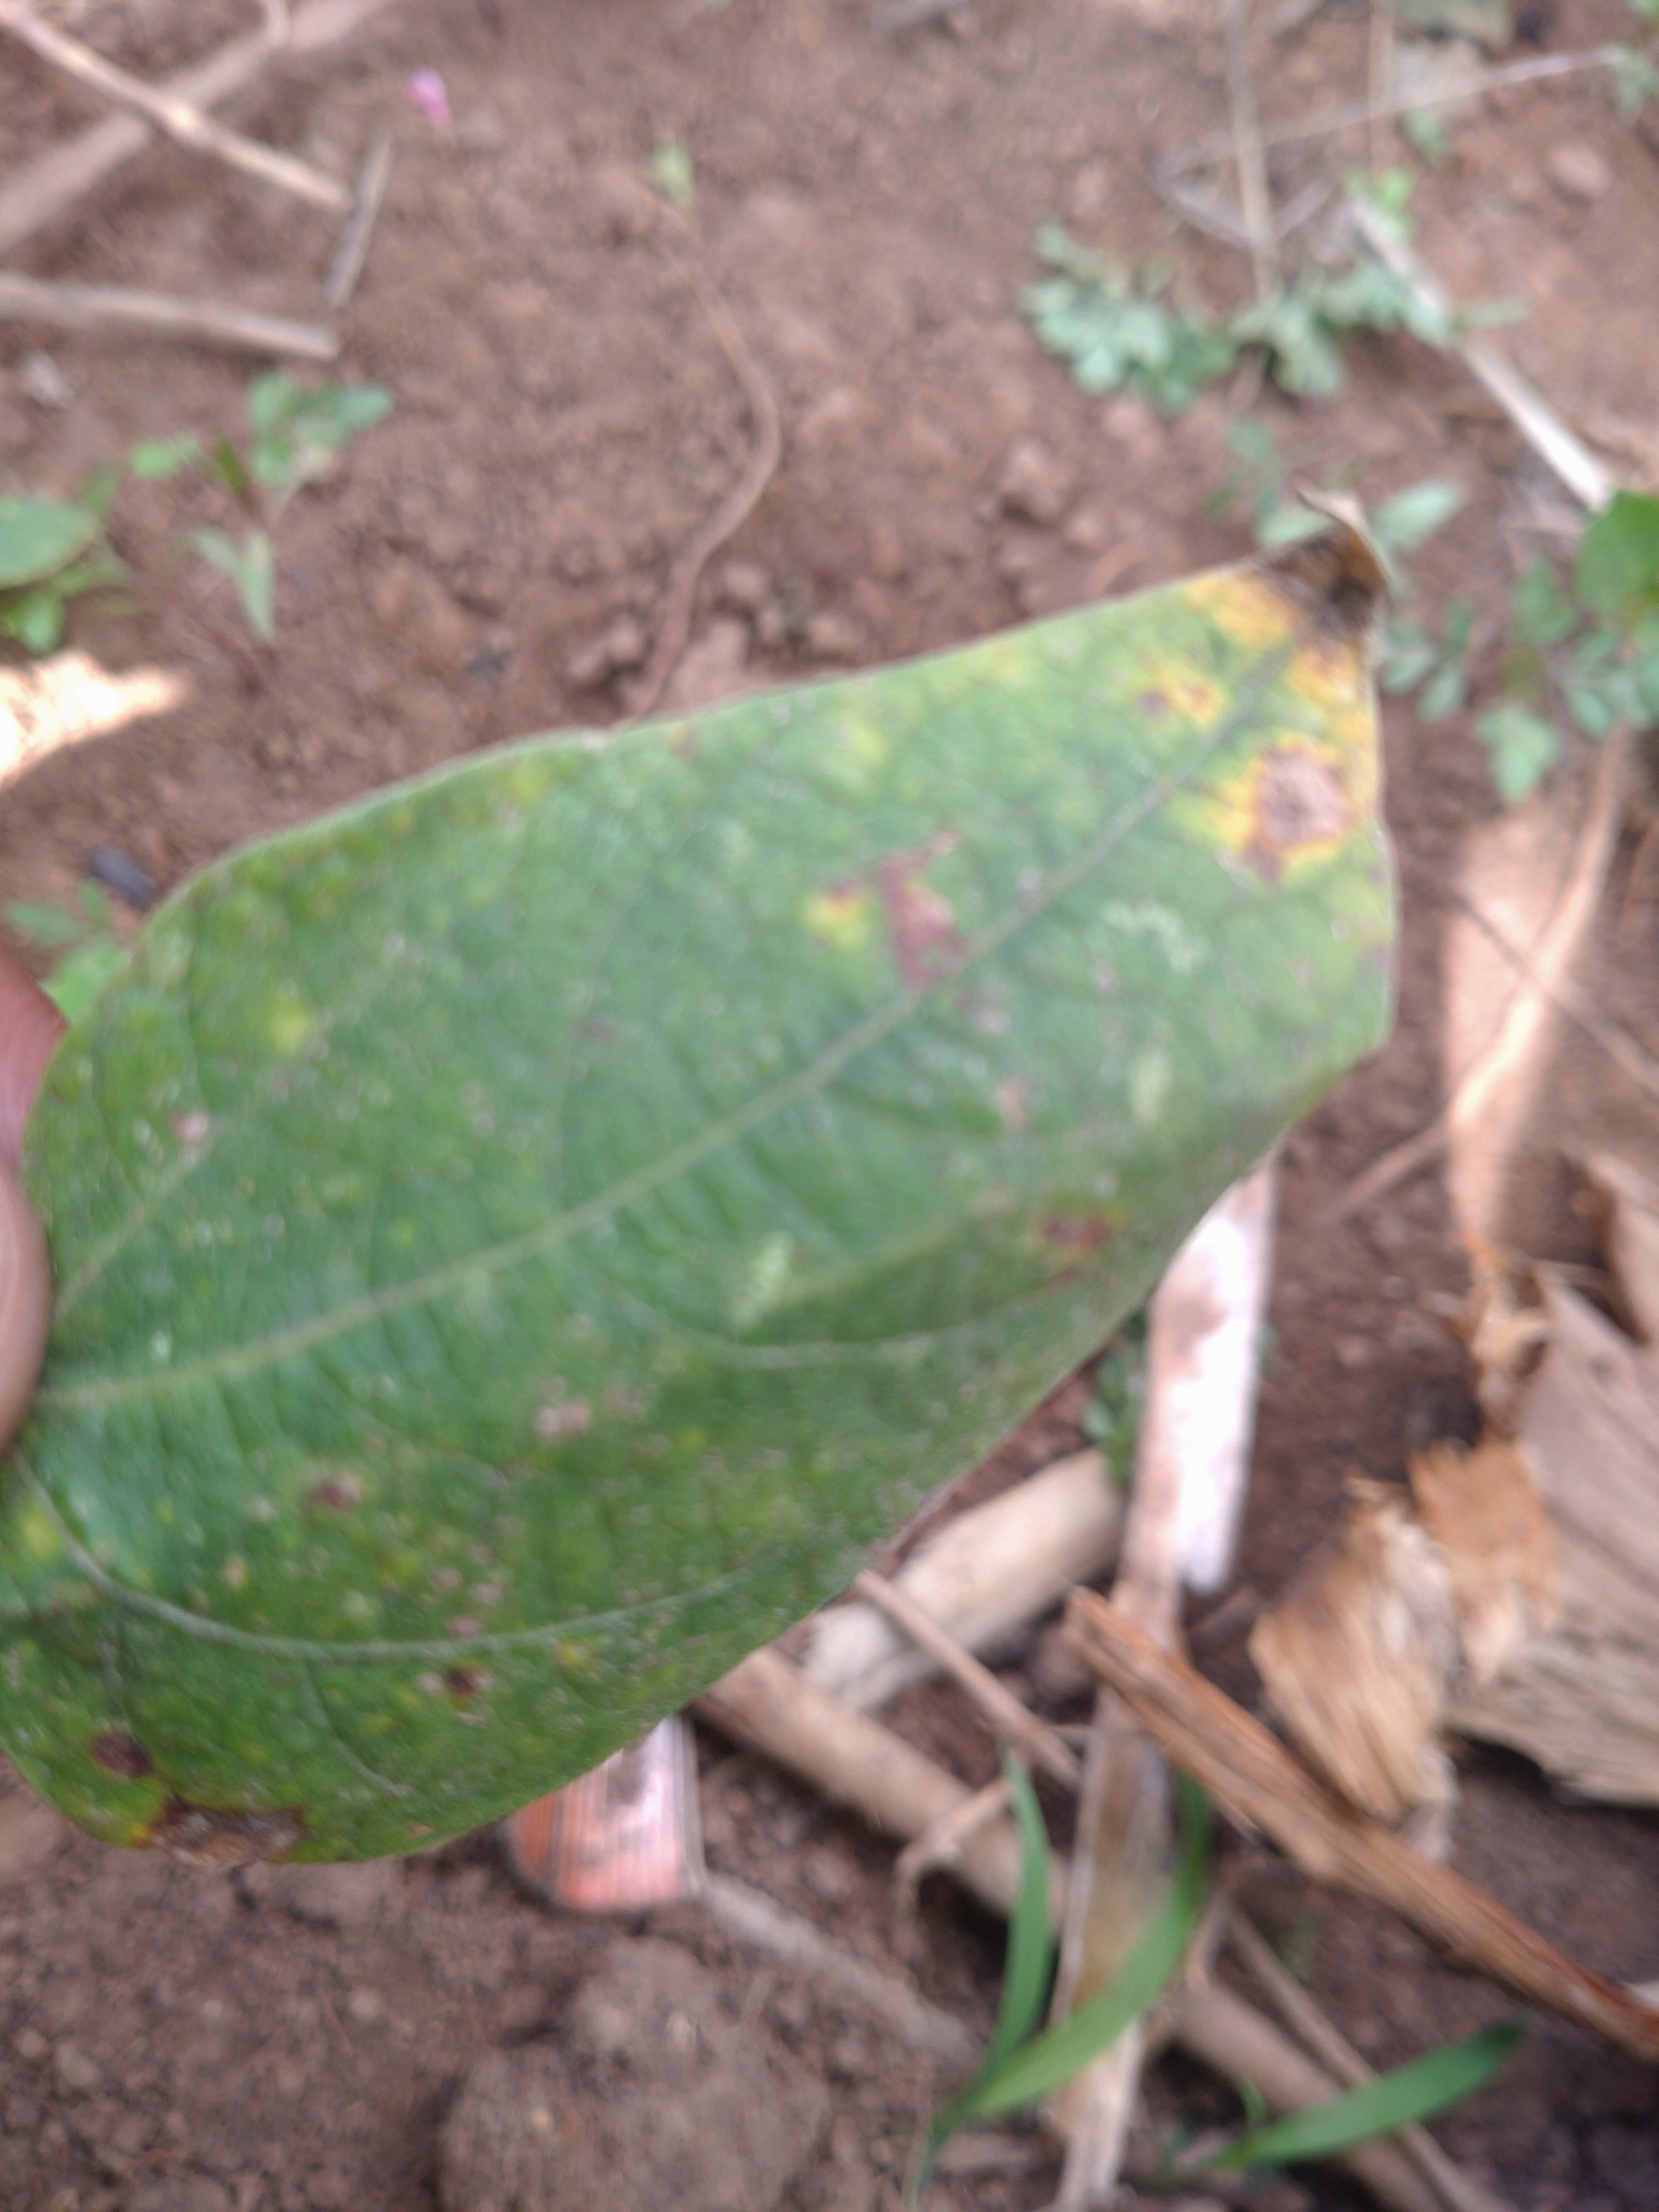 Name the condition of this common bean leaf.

rust
